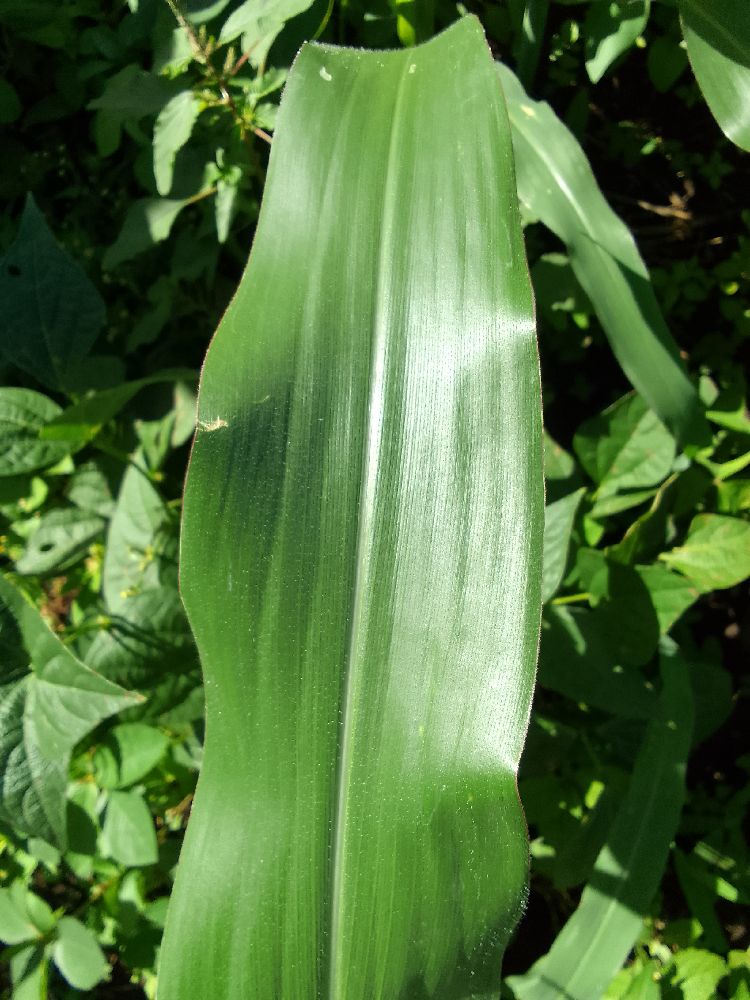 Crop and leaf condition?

maize, healthy
